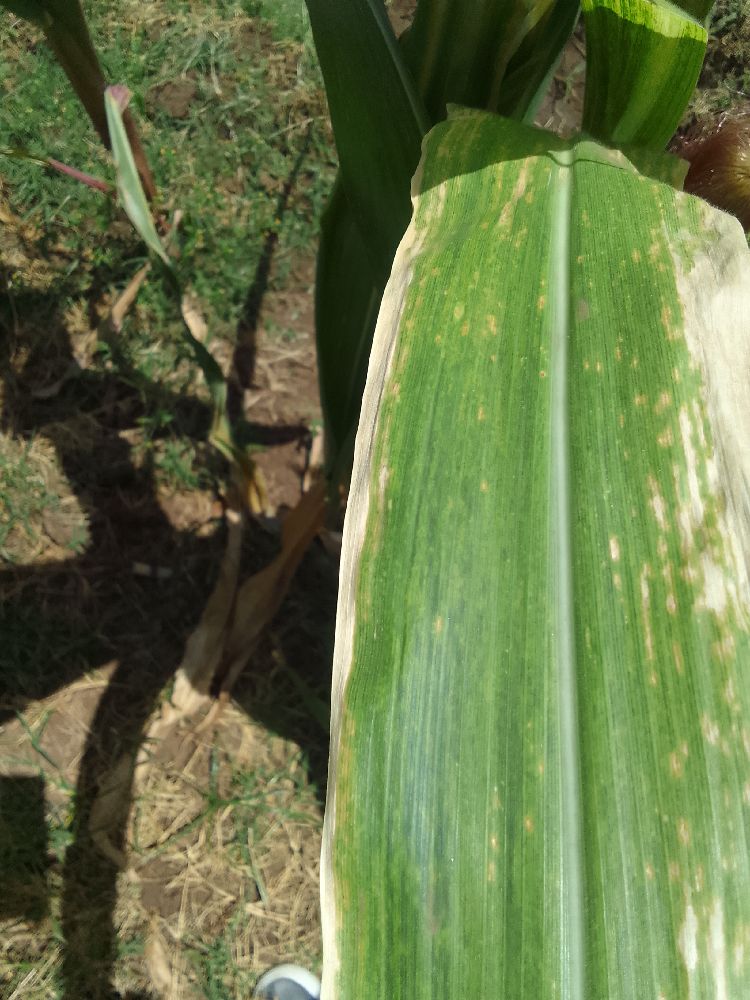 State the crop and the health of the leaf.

maize, maize lethal necrosis
